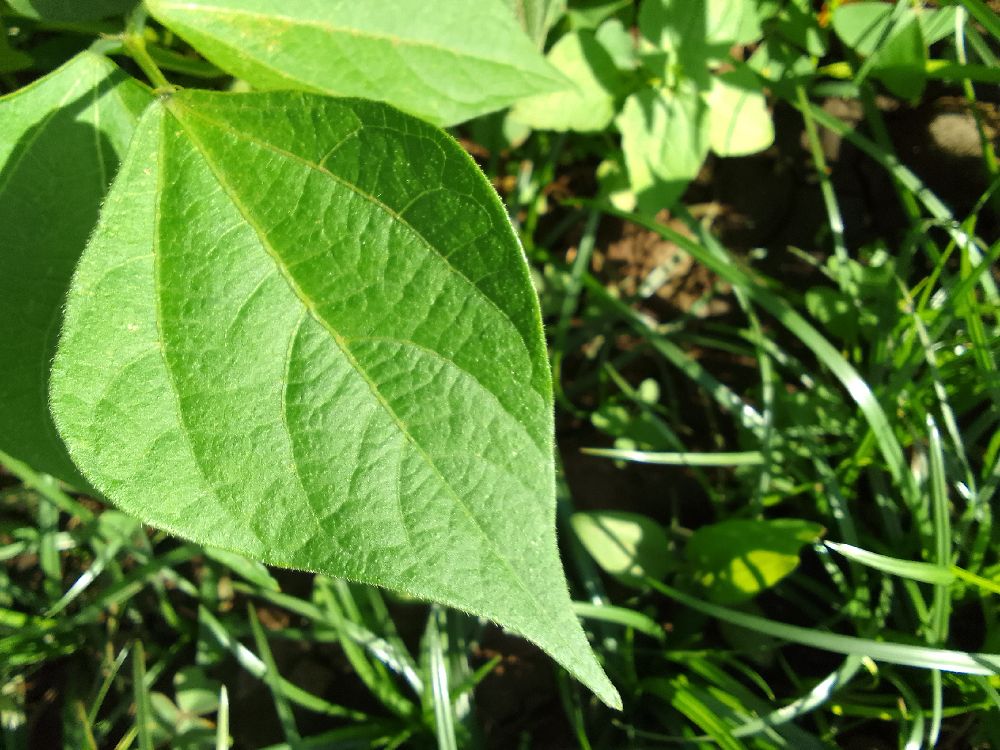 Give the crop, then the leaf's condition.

common bean, healthy
